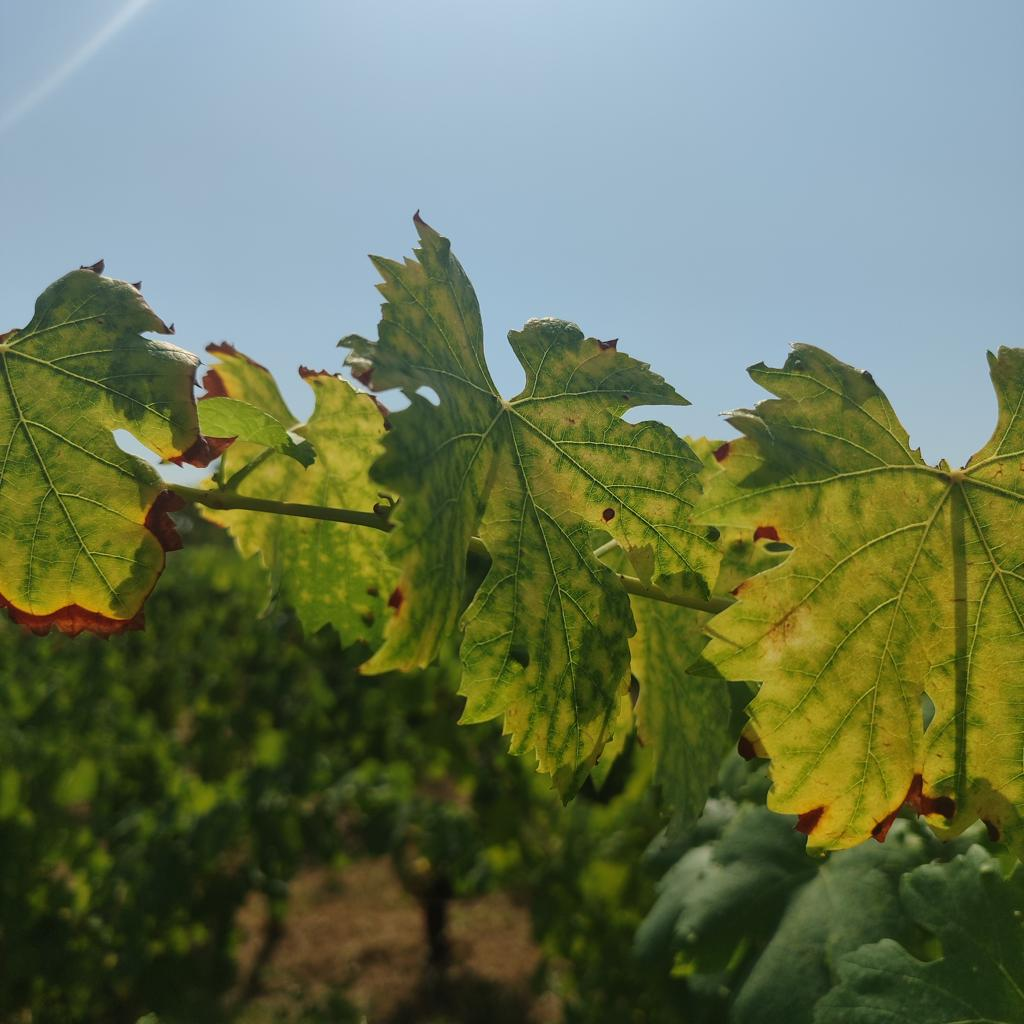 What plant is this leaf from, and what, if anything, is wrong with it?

grapevine, esca complex
